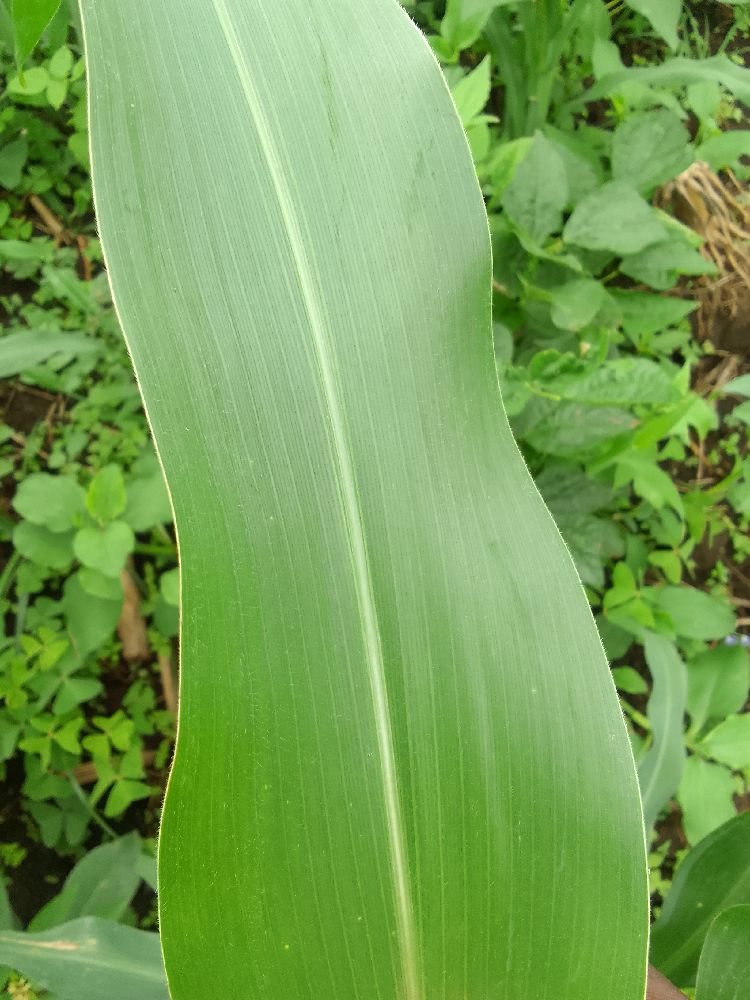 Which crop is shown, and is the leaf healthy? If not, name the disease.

maize, healthy
